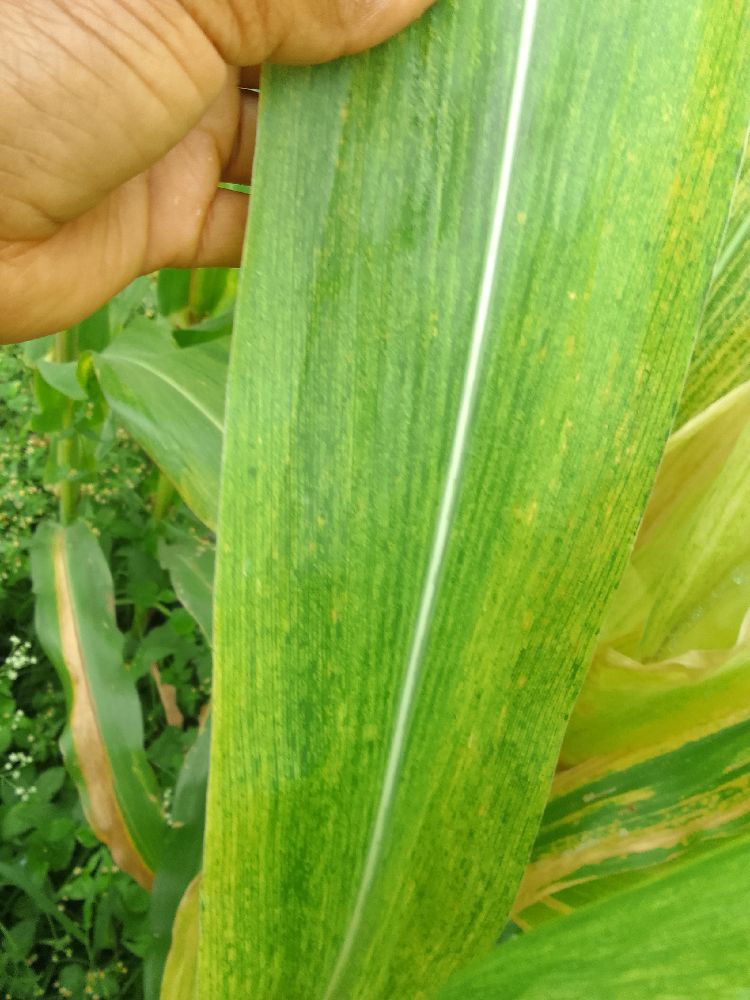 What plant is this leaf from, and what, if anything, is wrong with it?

maize, maize lethal necrosis
